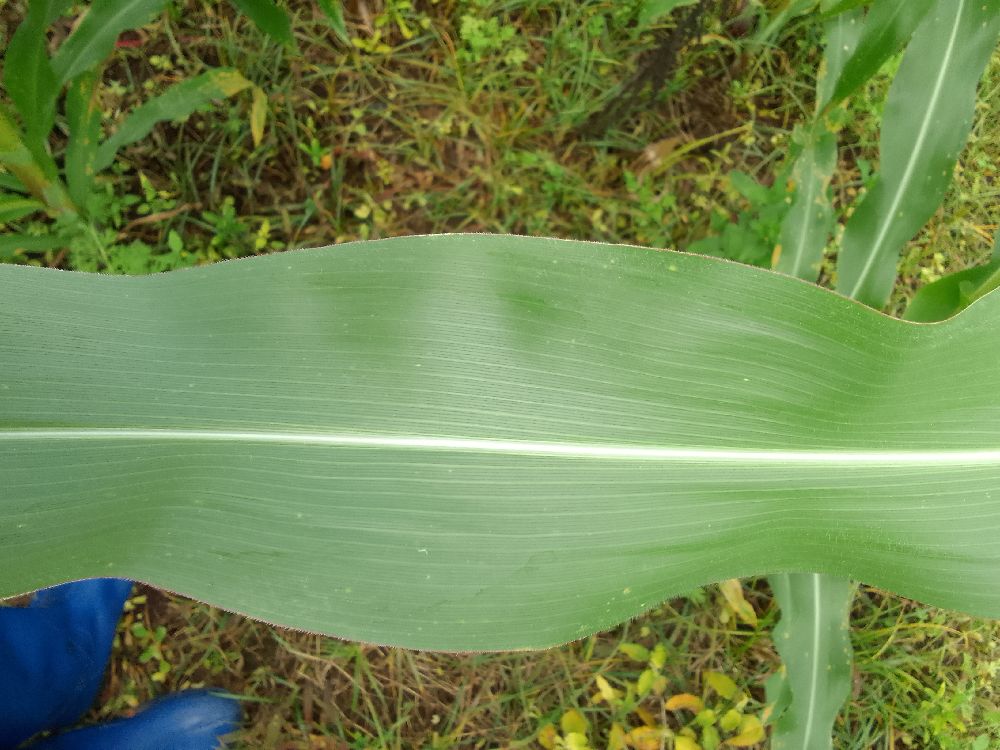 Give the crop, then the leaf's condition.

maize, healthy
